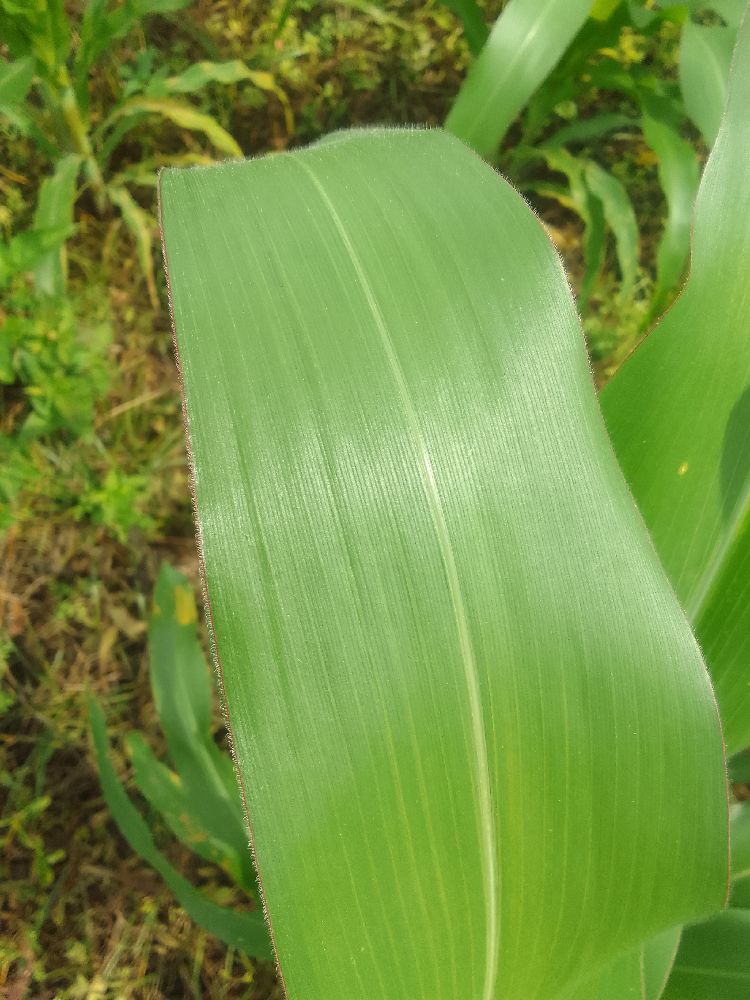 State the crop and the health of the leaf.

maize, healthy
